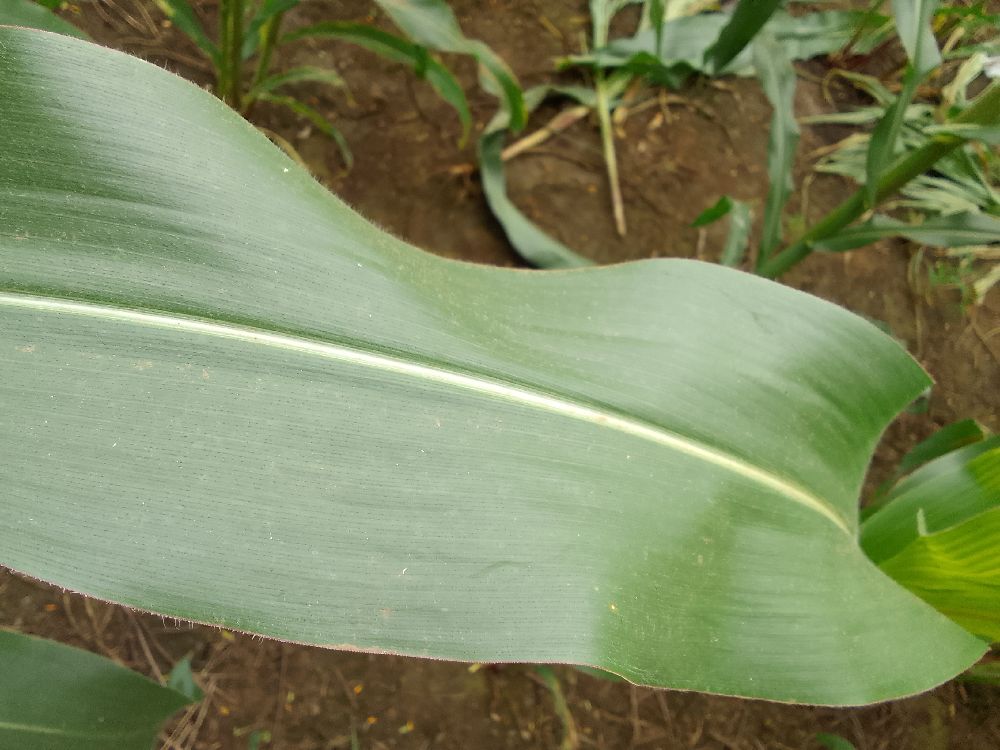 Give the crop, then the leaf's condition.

maize, healthy
